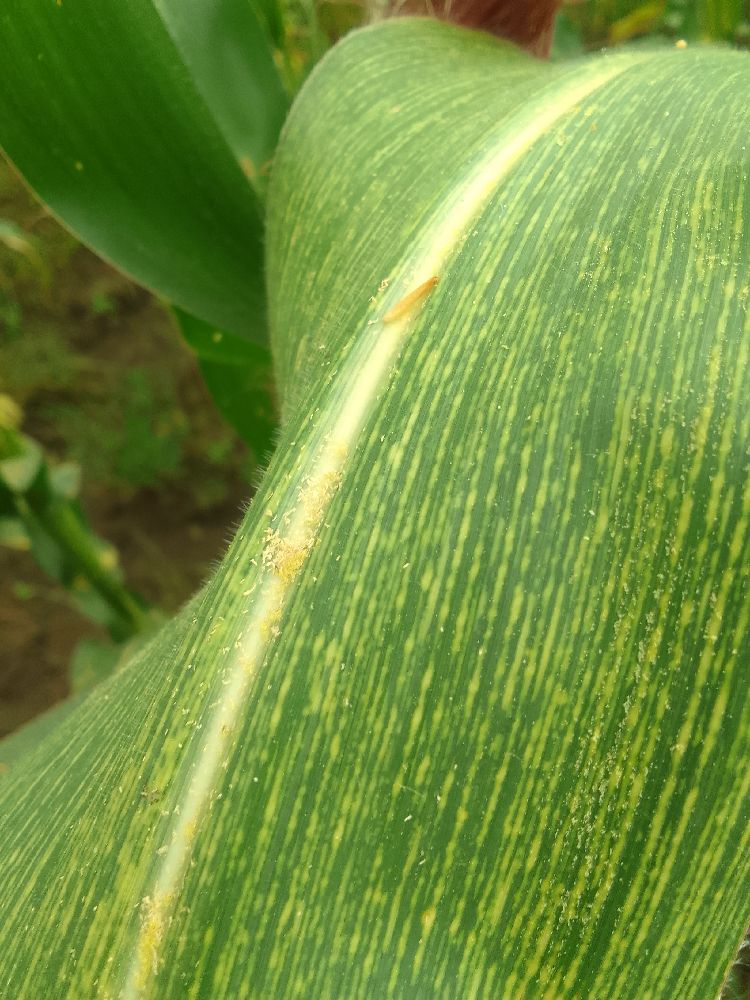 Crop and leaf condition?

maize, maize streak virus
